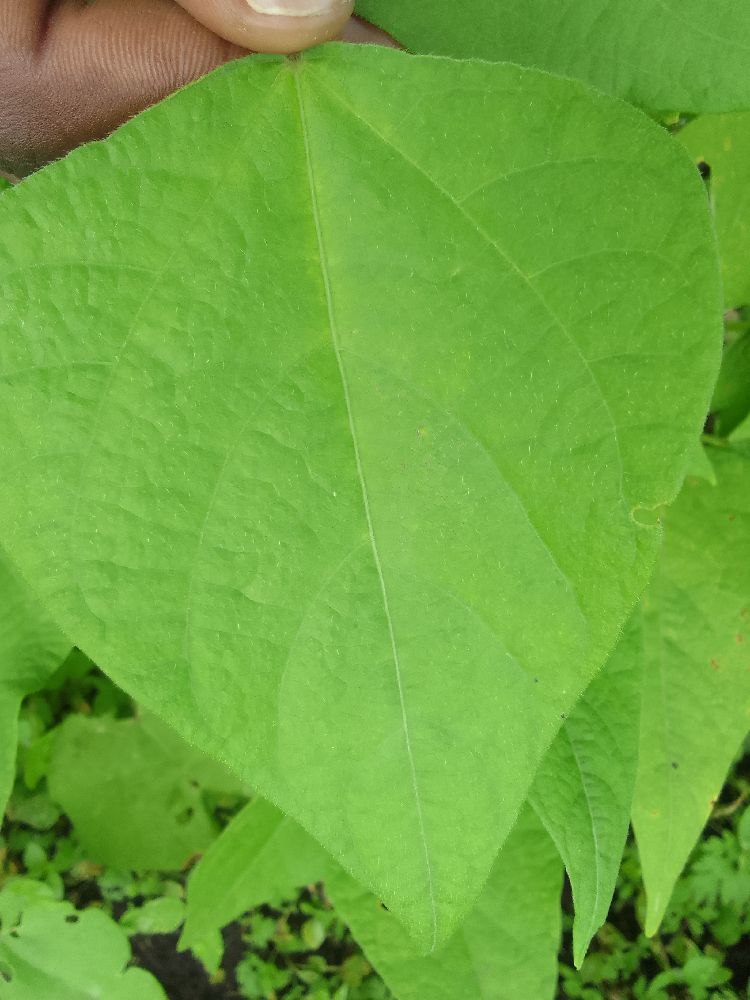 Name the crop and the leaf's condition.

common bean, healthy
